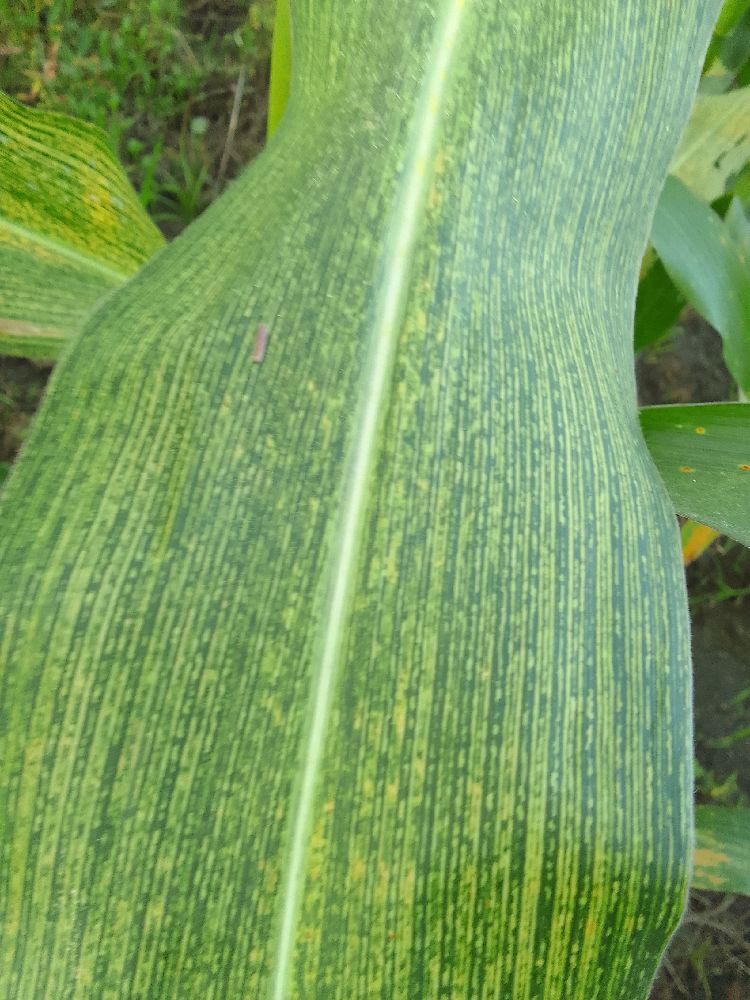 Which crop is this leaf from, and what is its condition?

maize, maize streak virus
